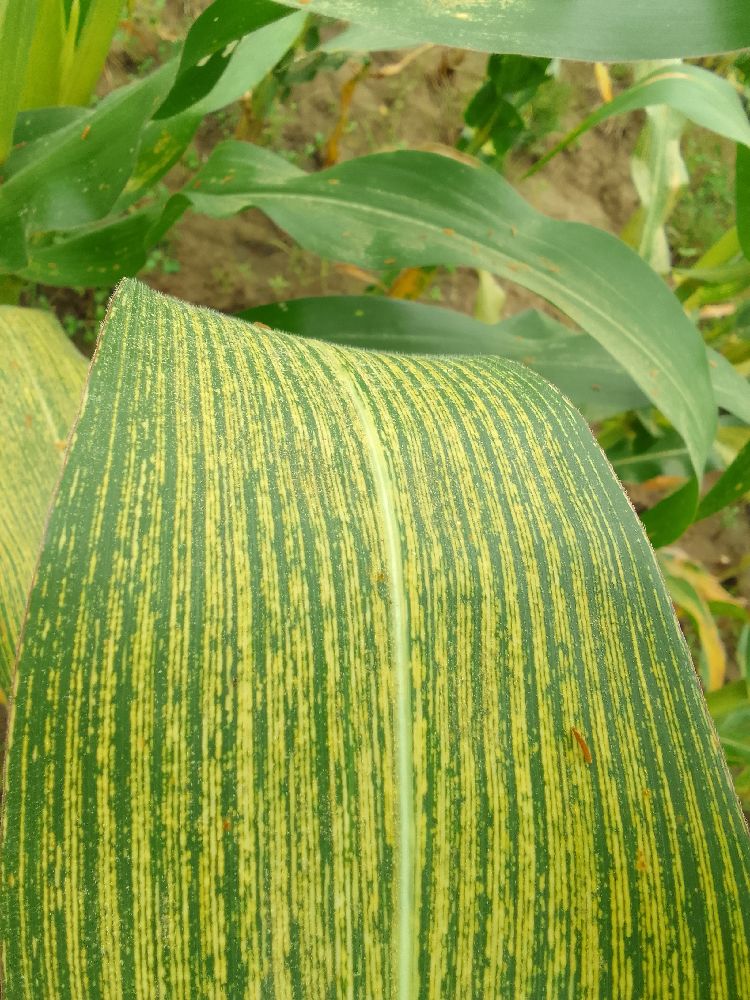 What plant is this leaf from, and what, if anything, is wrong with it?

maize, maize streak virus
